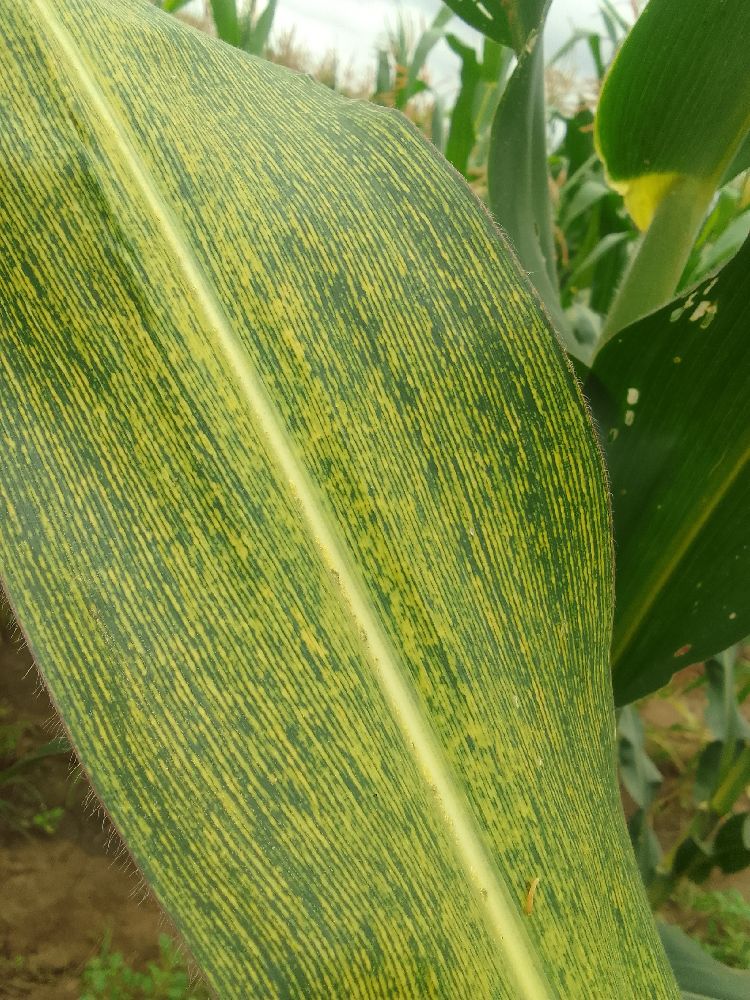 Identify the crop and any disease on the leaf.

maize, maize streak virus
